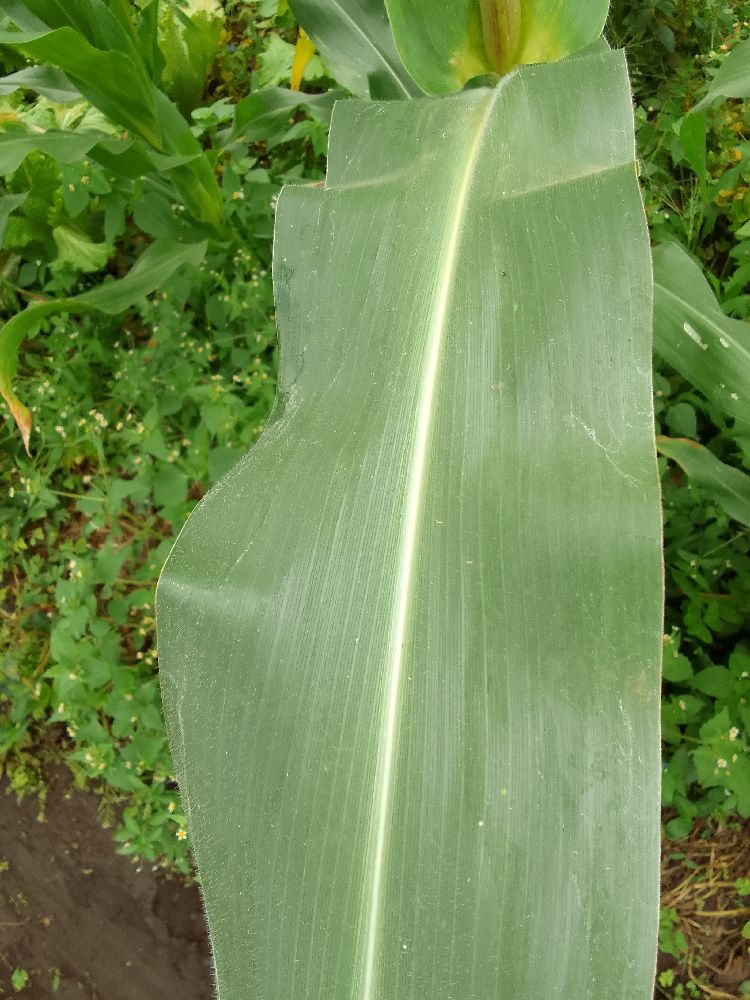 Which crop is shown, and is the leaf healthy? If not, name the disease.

maize, healthy
